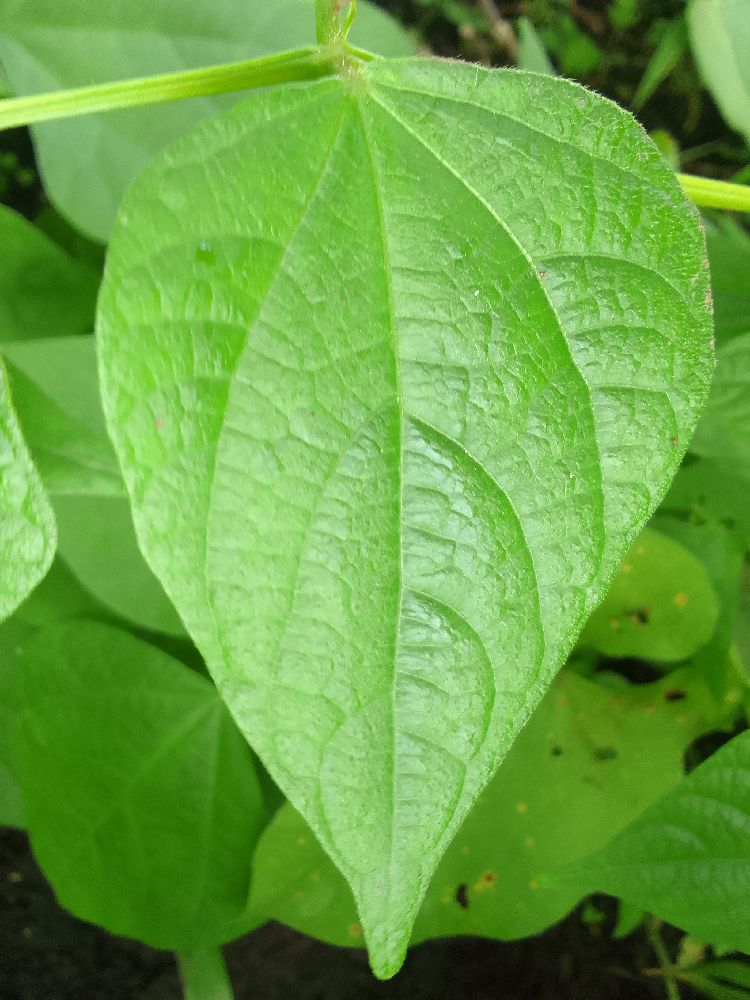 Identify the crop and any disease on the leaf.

common bean, healthy
